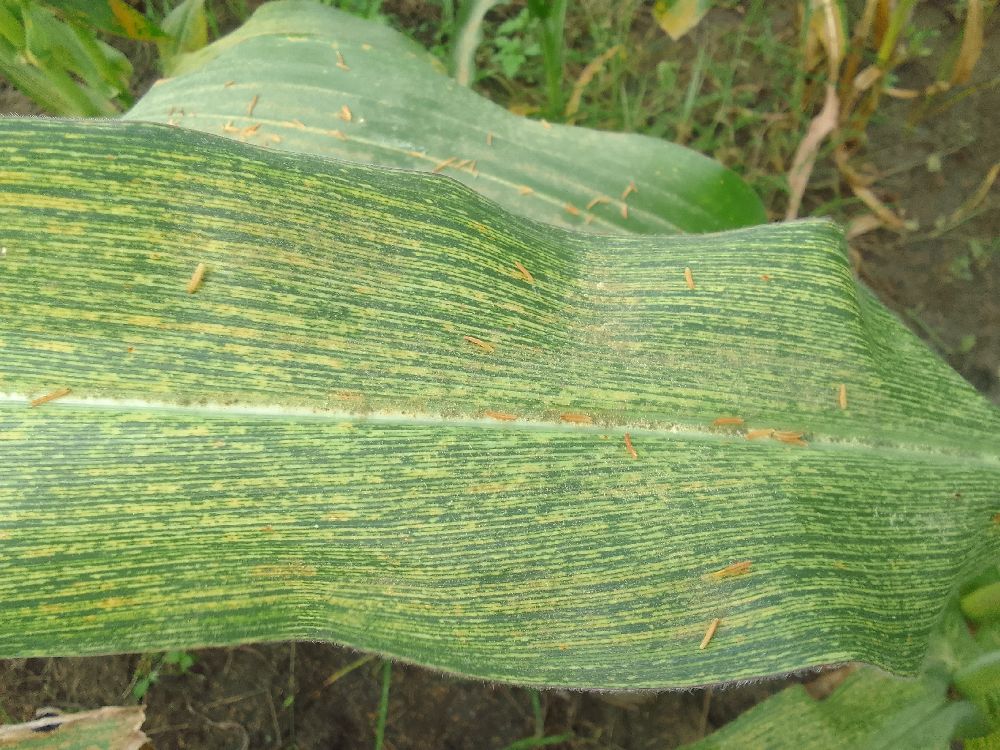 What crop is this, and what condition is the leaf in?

maize, maize streak virus
